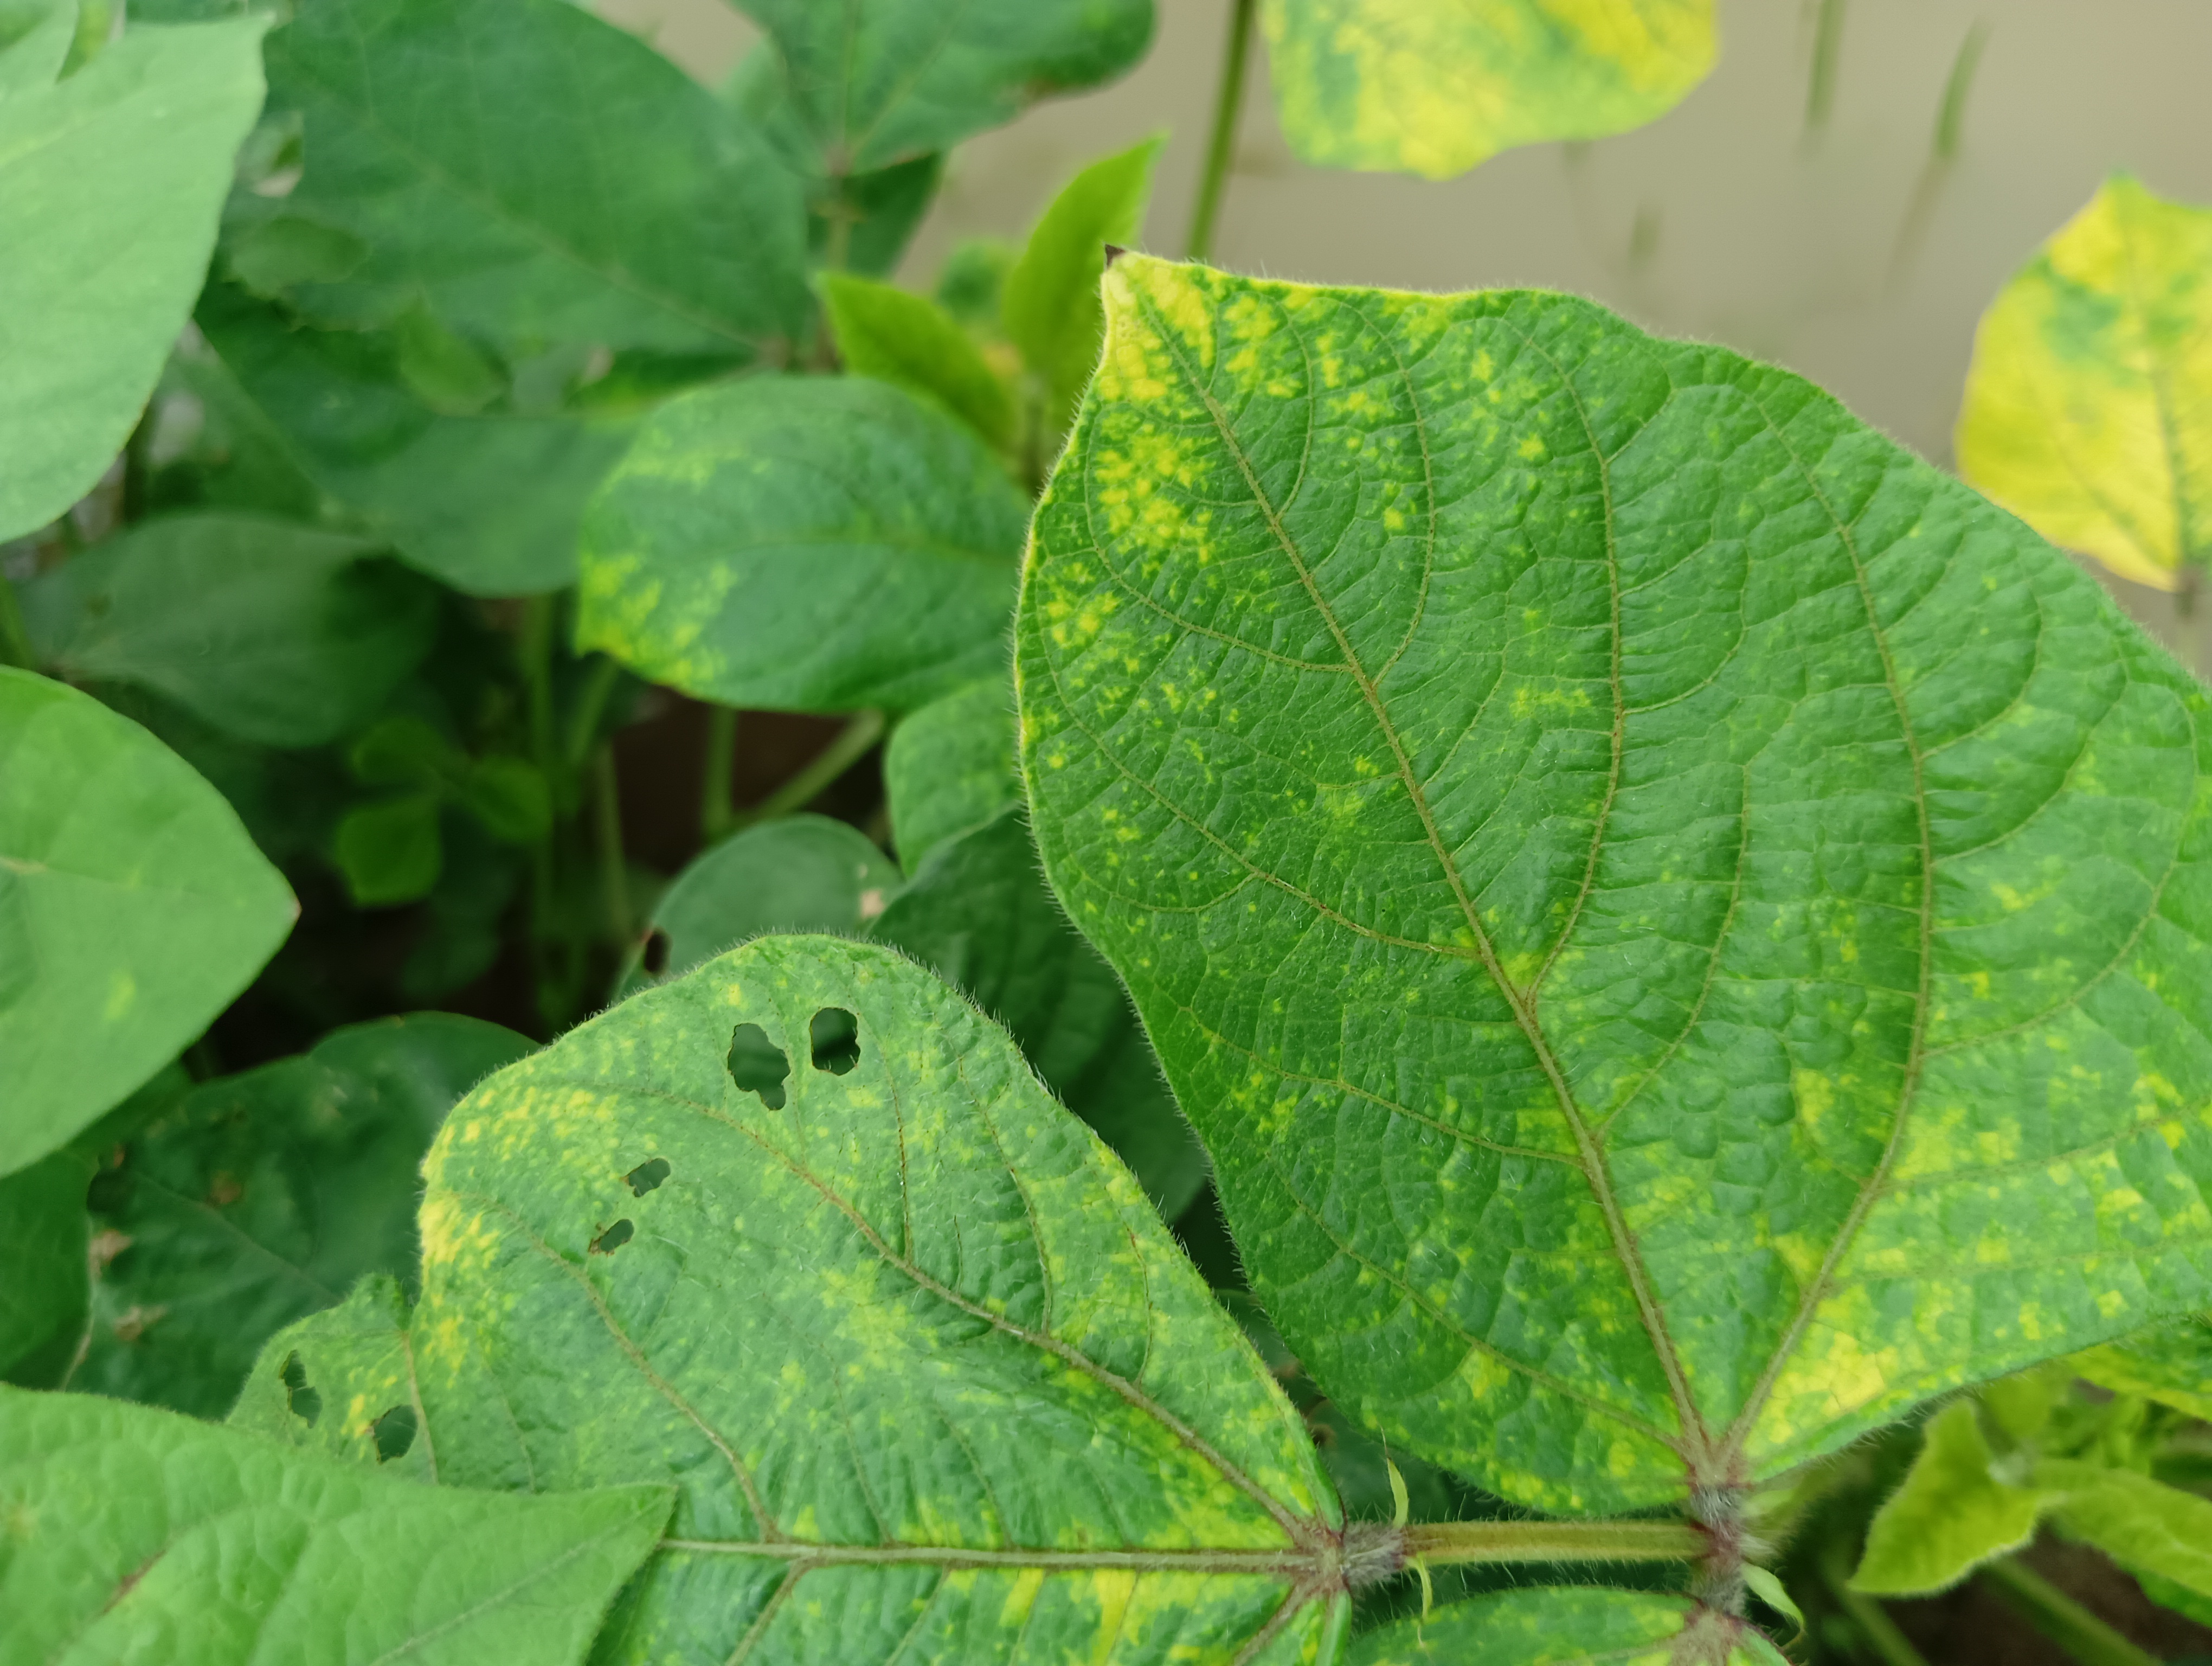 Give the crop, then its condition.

mungbean, yellow mosaic
